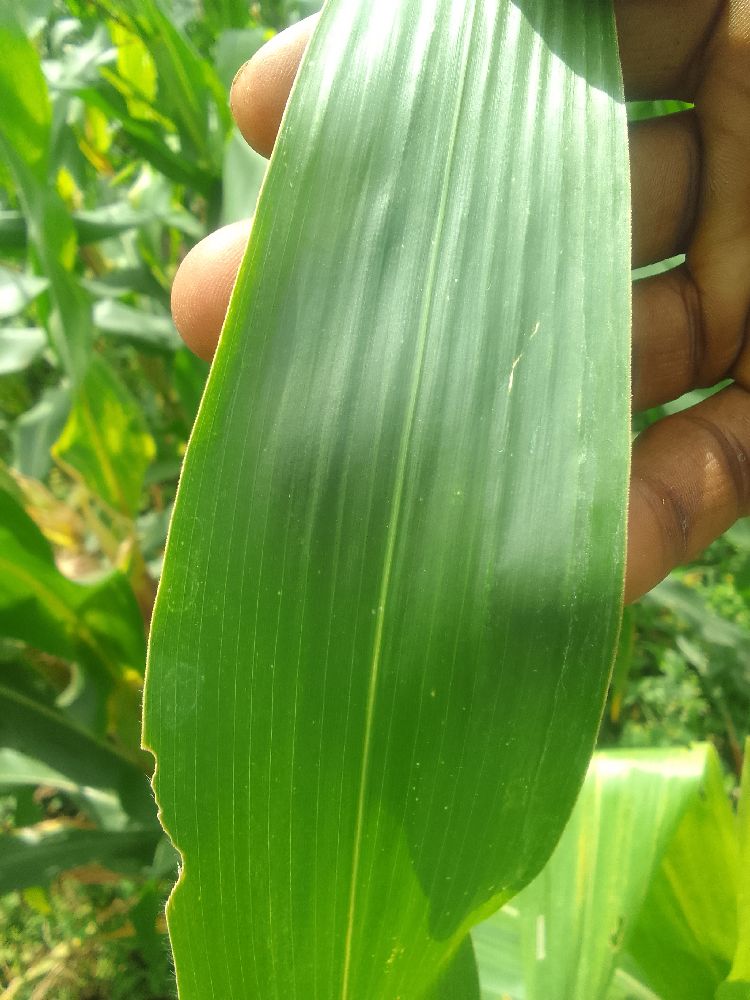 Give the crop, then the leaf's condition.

maize, healthy
